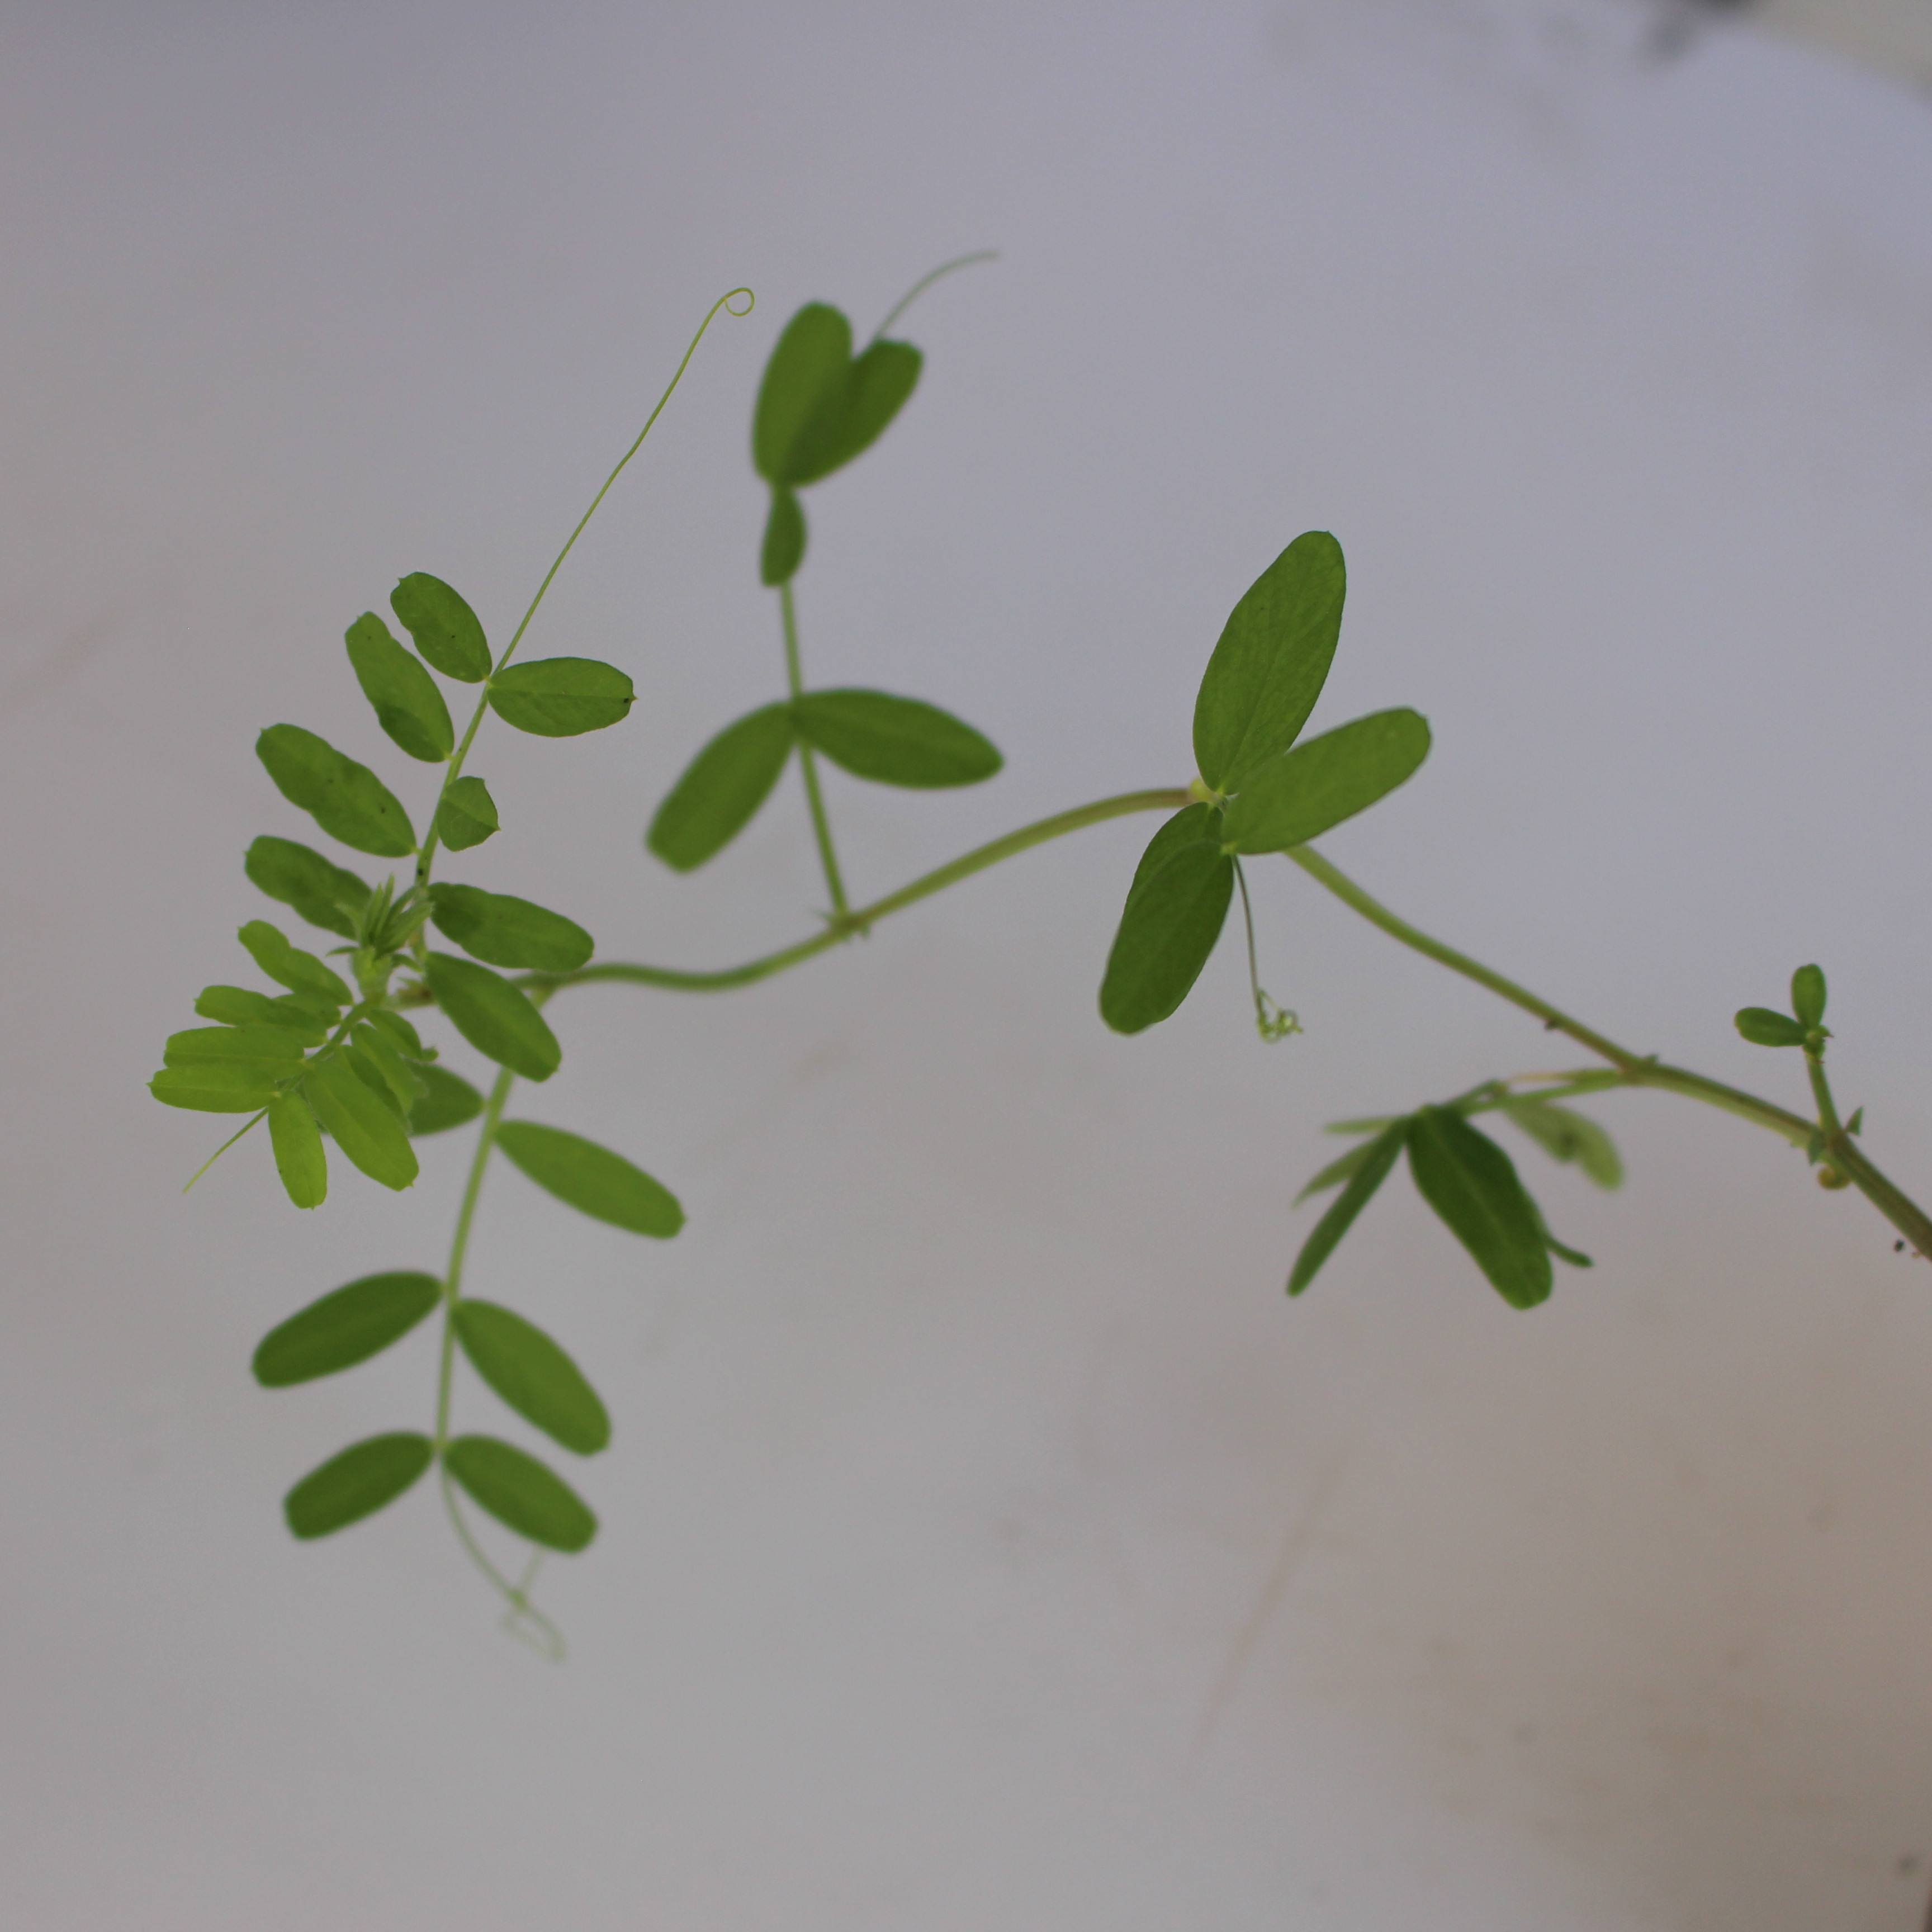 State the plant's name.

Vicia sativa
